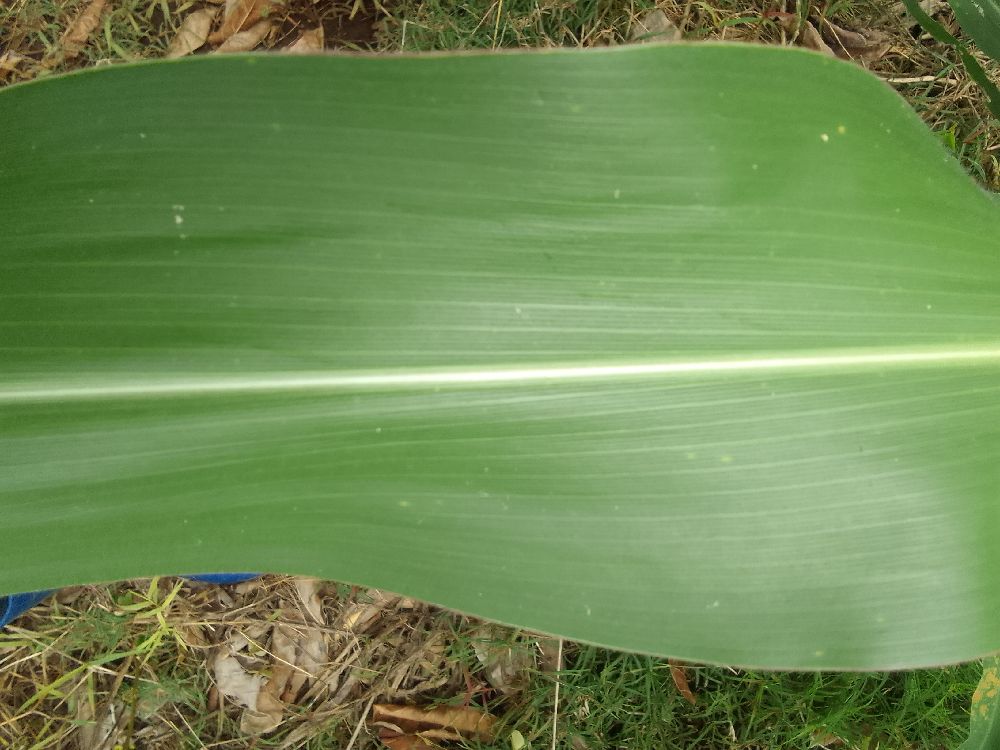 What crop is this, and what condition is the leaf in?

maize, healthy
